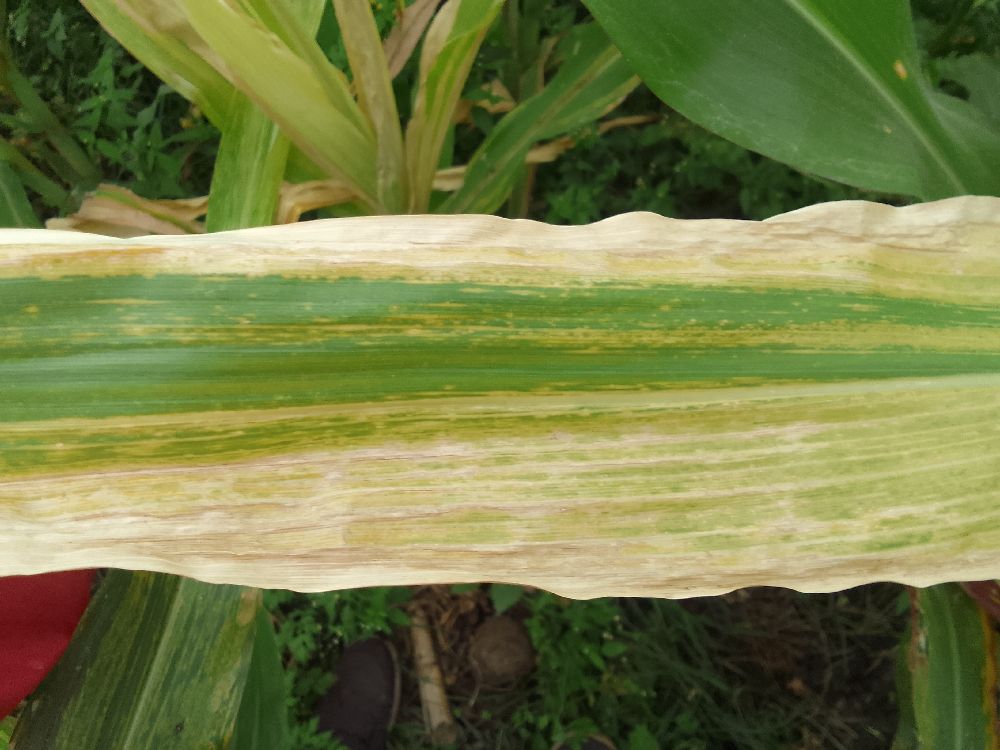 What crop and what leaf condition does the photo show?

maize, maize lethal necrosis
